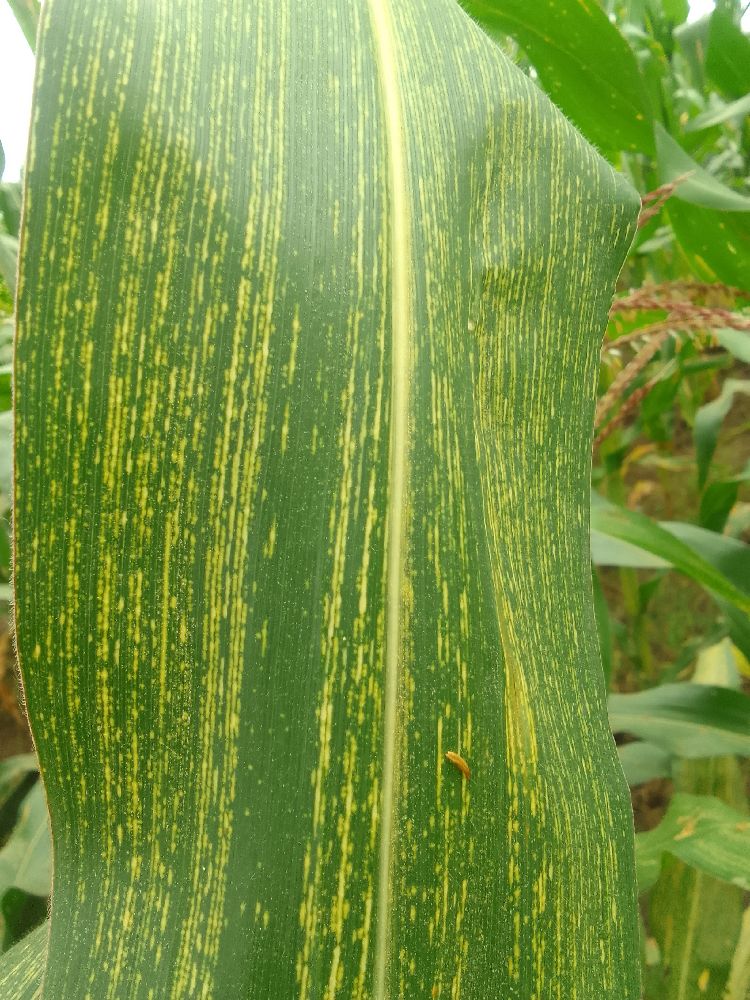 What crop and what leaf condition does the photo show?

maize, maize streak virus
